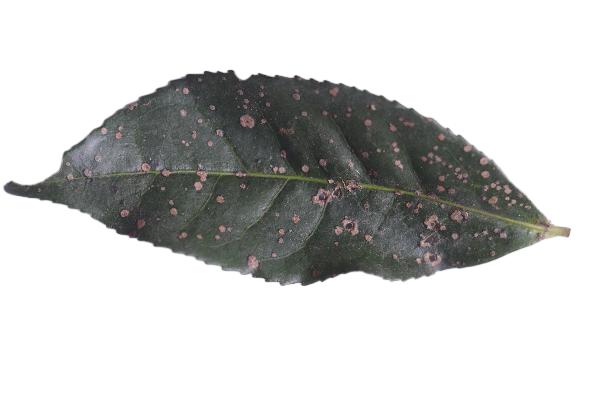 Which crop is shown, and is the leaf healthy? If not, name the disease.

tea, algal leaf
